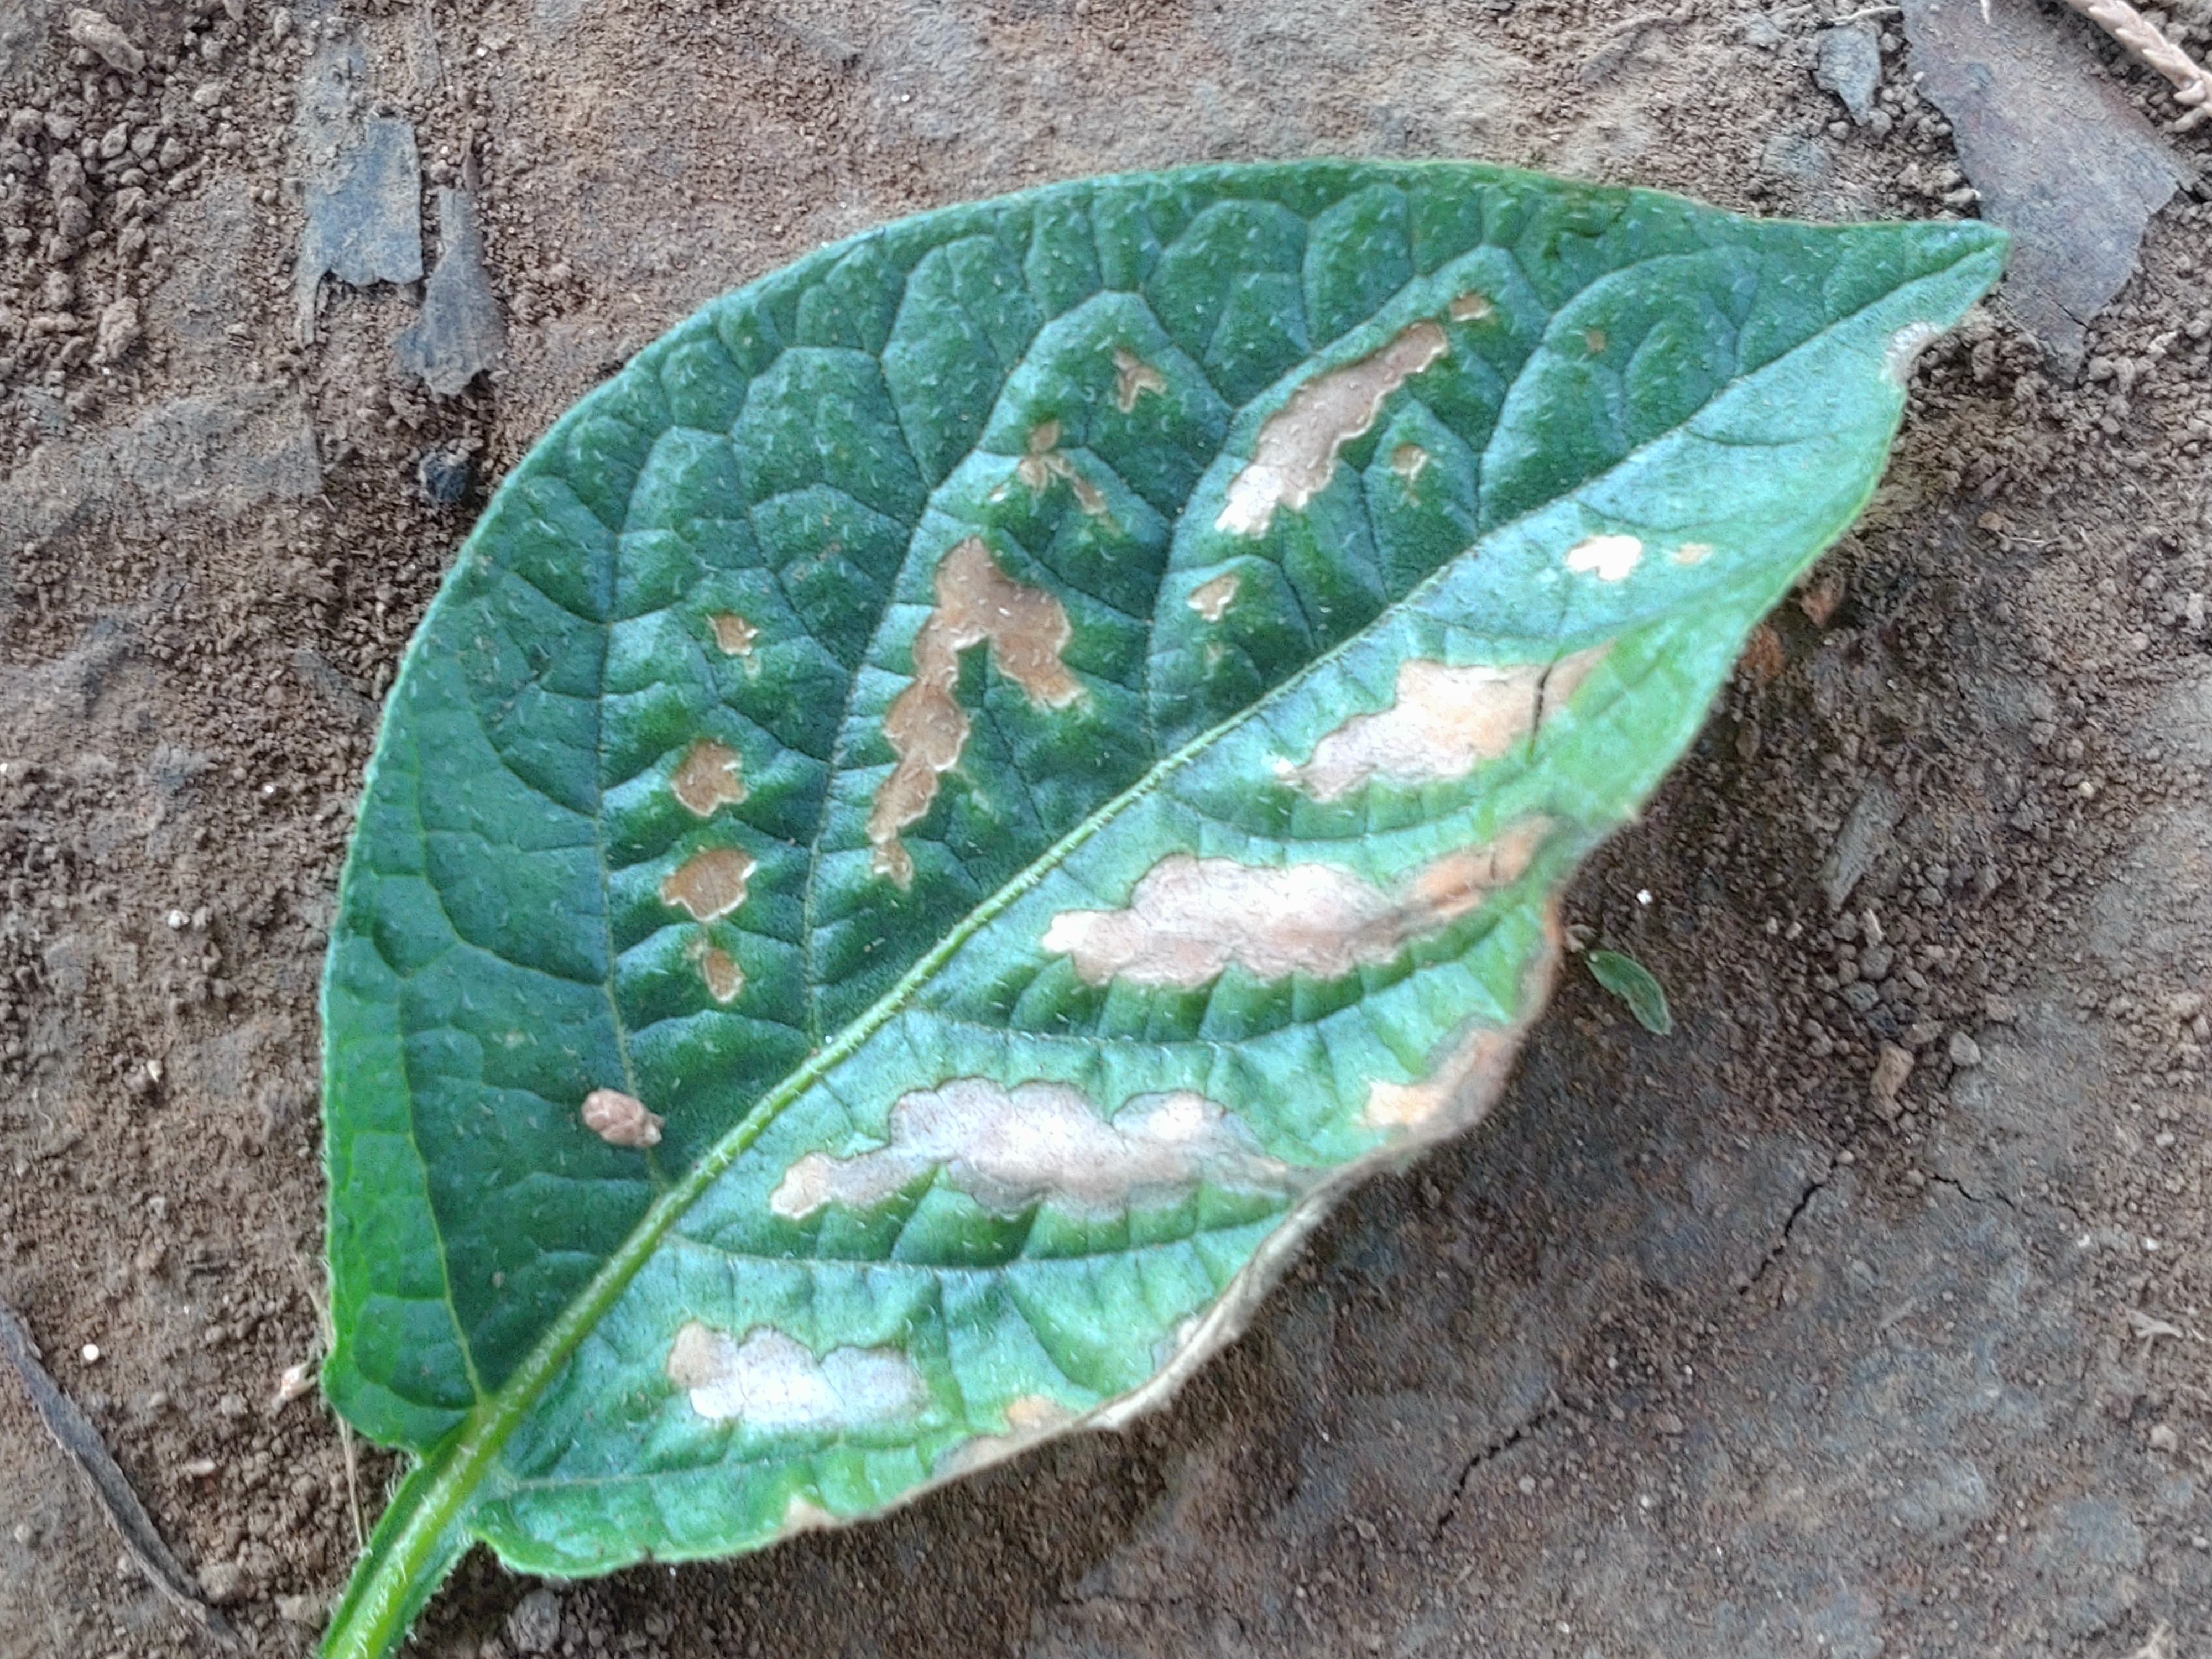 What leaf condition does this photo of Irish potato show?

early blight
